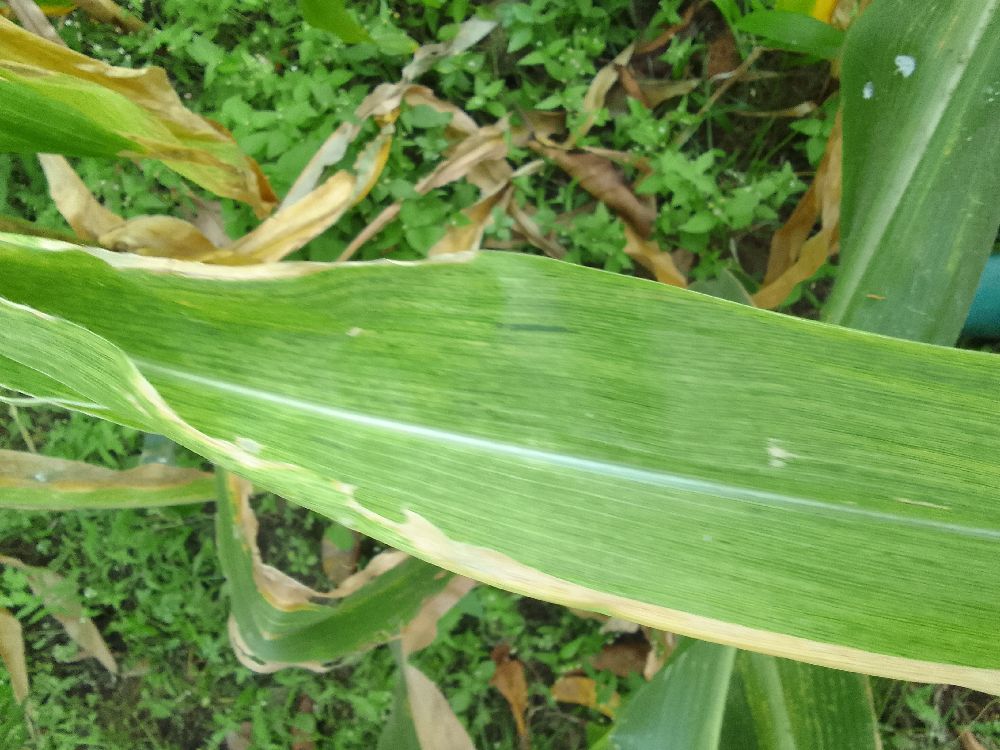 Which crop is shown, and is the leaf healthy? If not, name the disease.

maize, maize lethal necrosis
